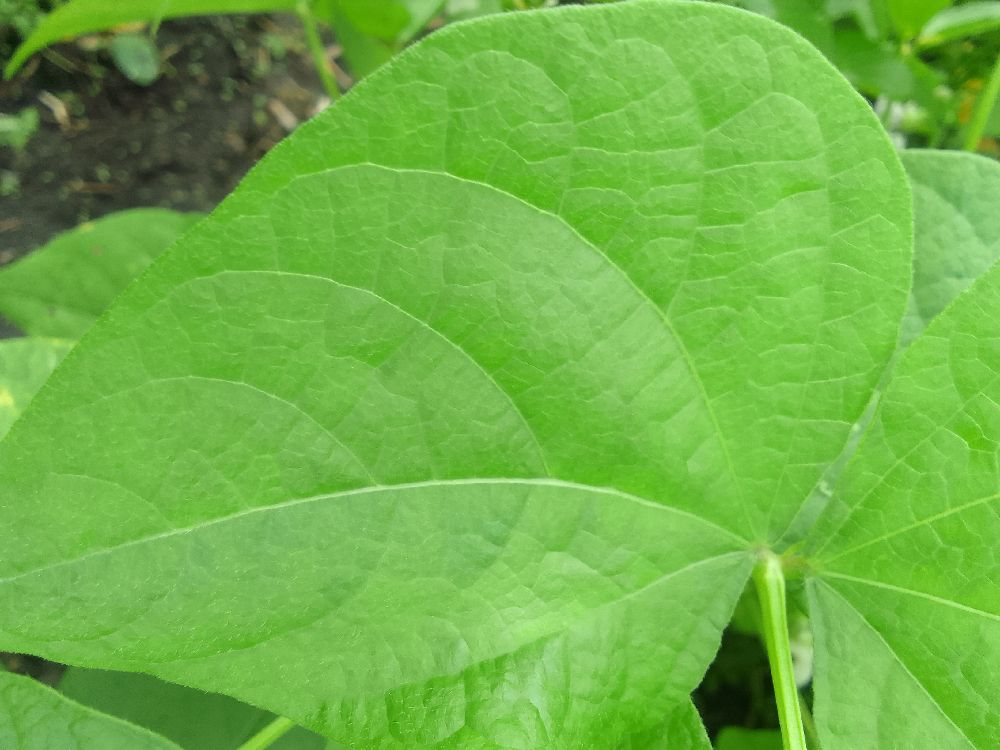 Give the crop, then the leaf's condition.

common bean, healthy
